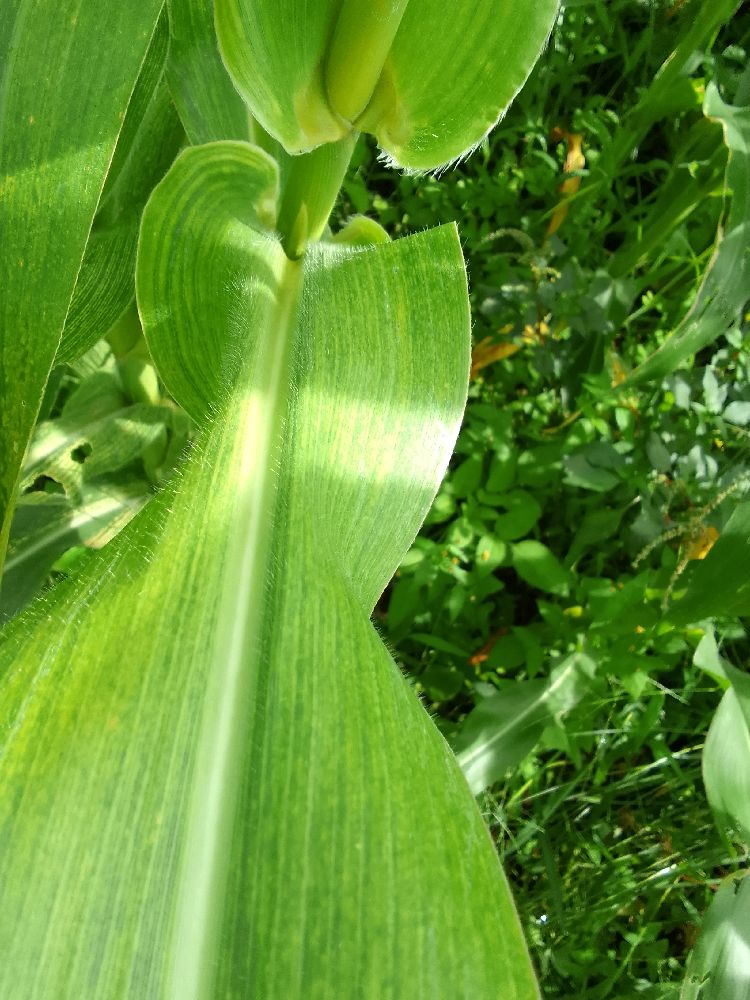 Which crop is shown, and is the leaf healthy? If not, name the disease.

maize, maize lethal necrosis
